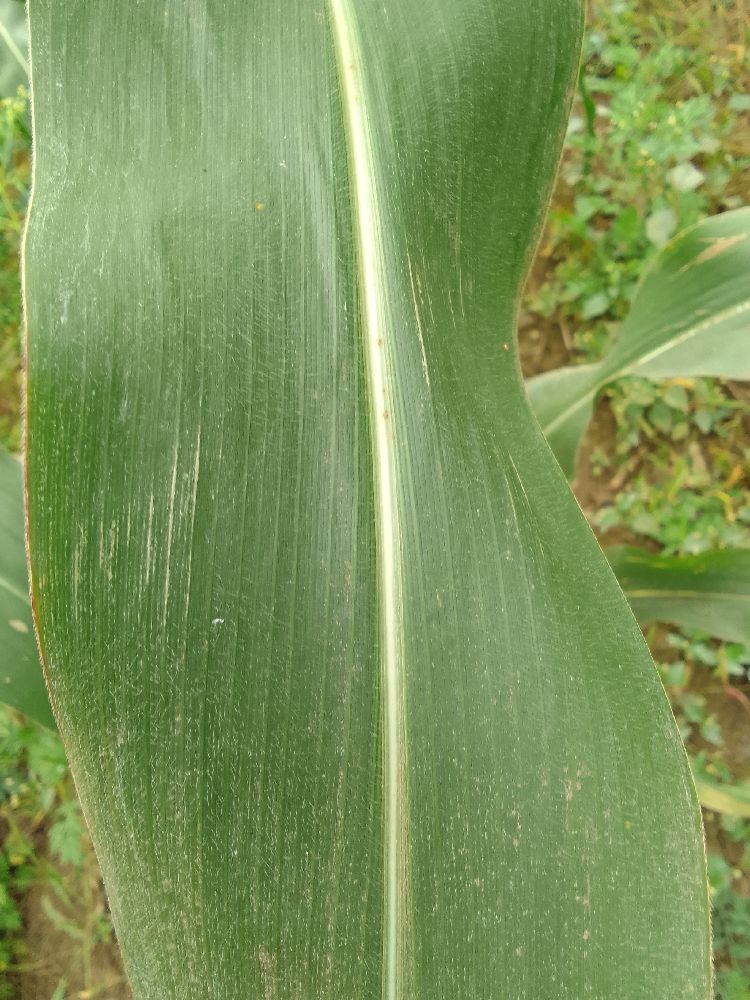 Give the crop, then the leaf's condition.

maize, healthy
